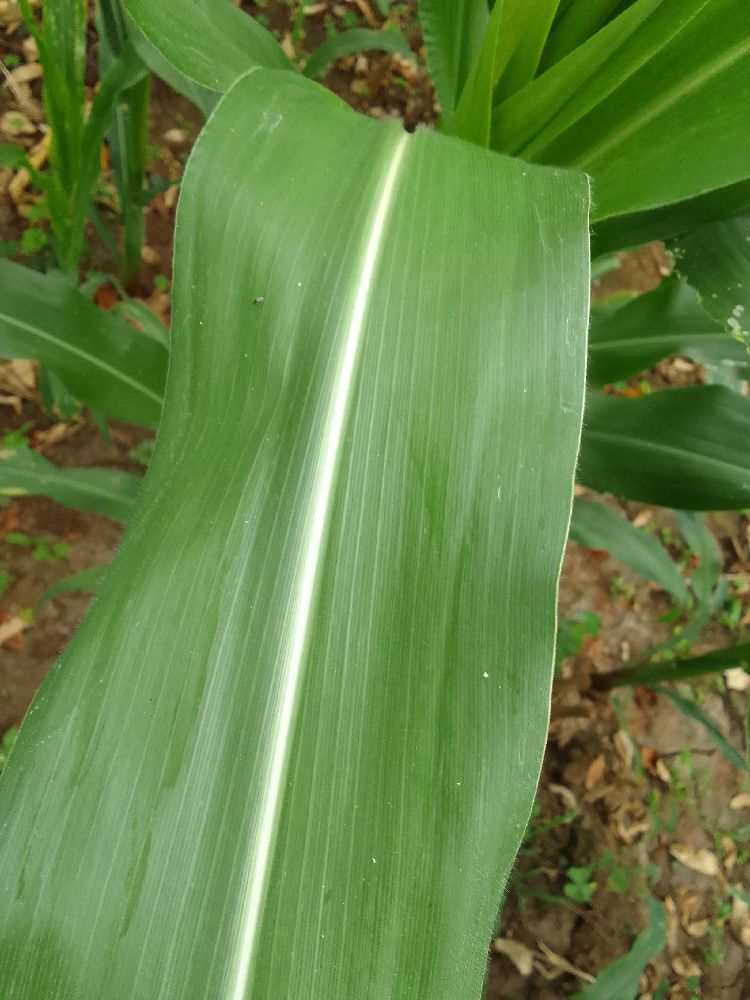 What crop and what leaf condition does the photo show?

maize, healthy
